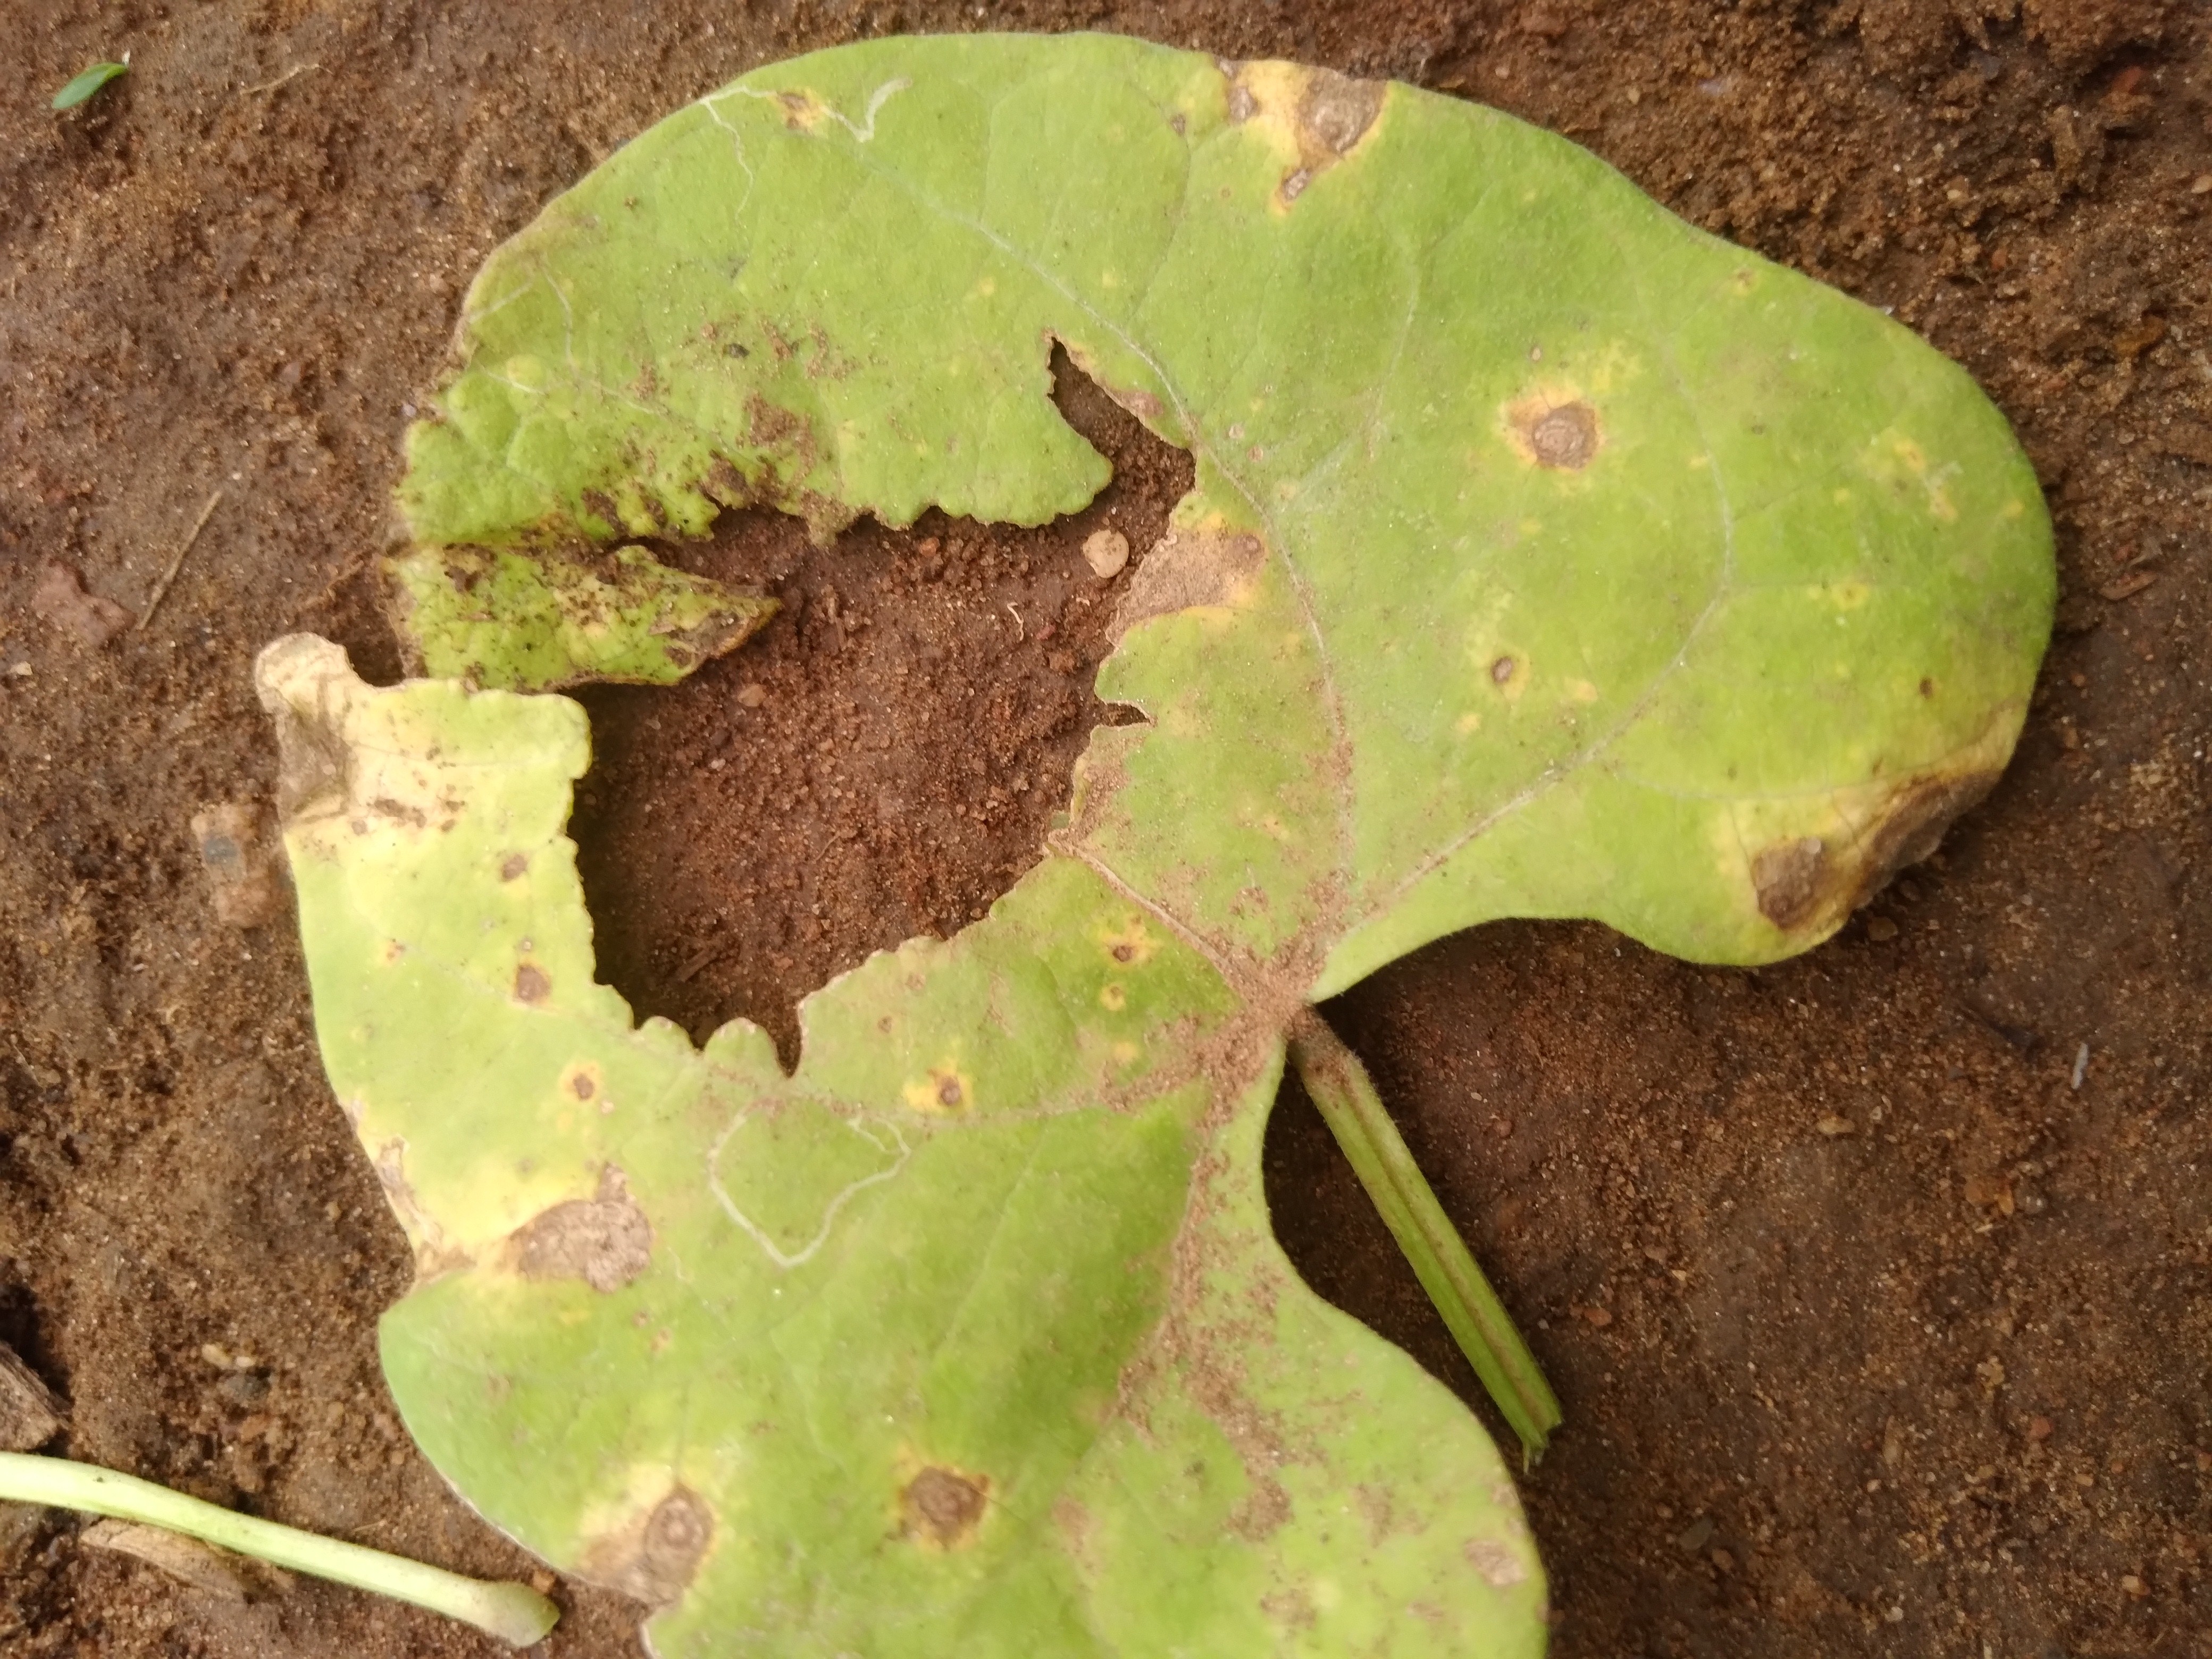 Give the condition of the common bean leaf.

rust
